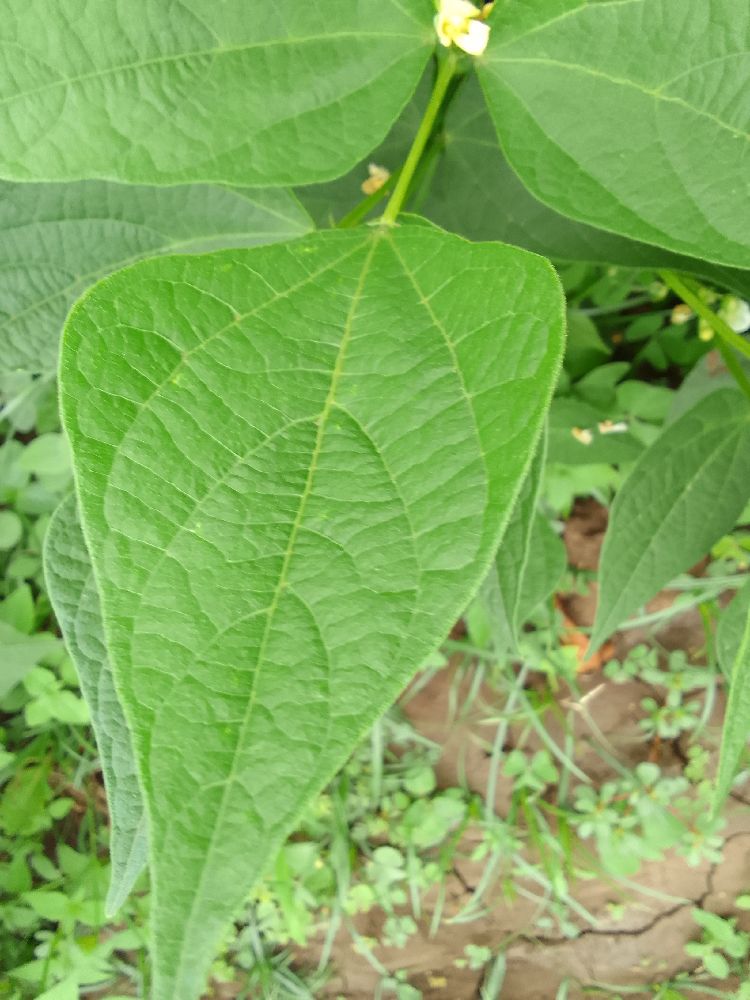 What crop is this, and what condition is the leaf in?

common bean, healthy
